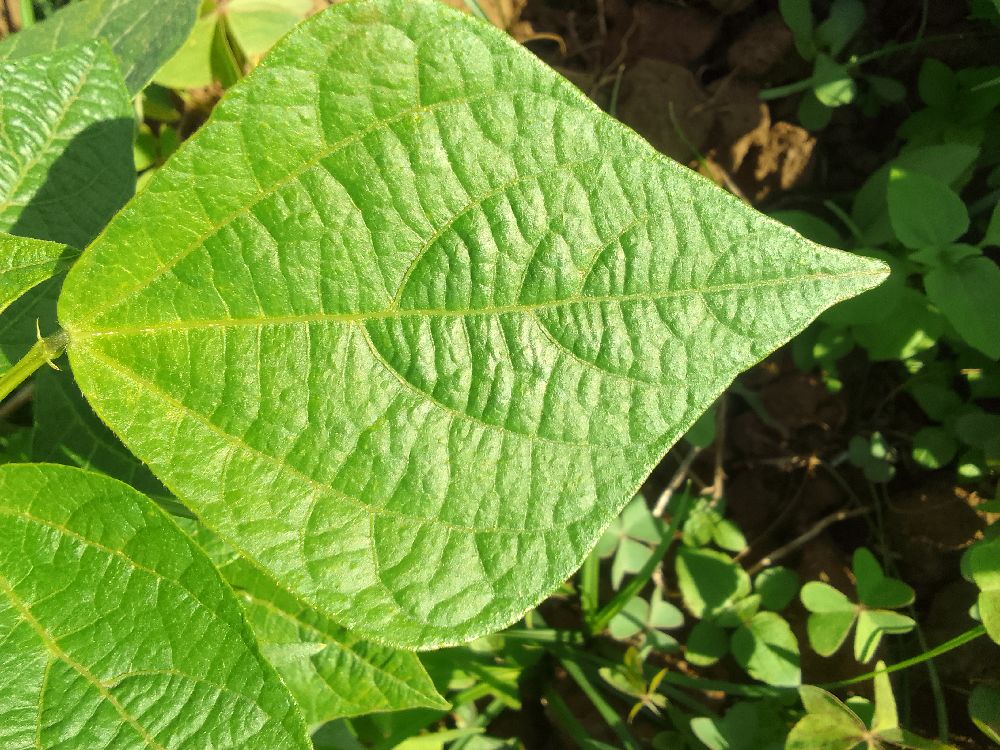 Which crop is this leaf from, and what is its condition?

common bean, healthy
